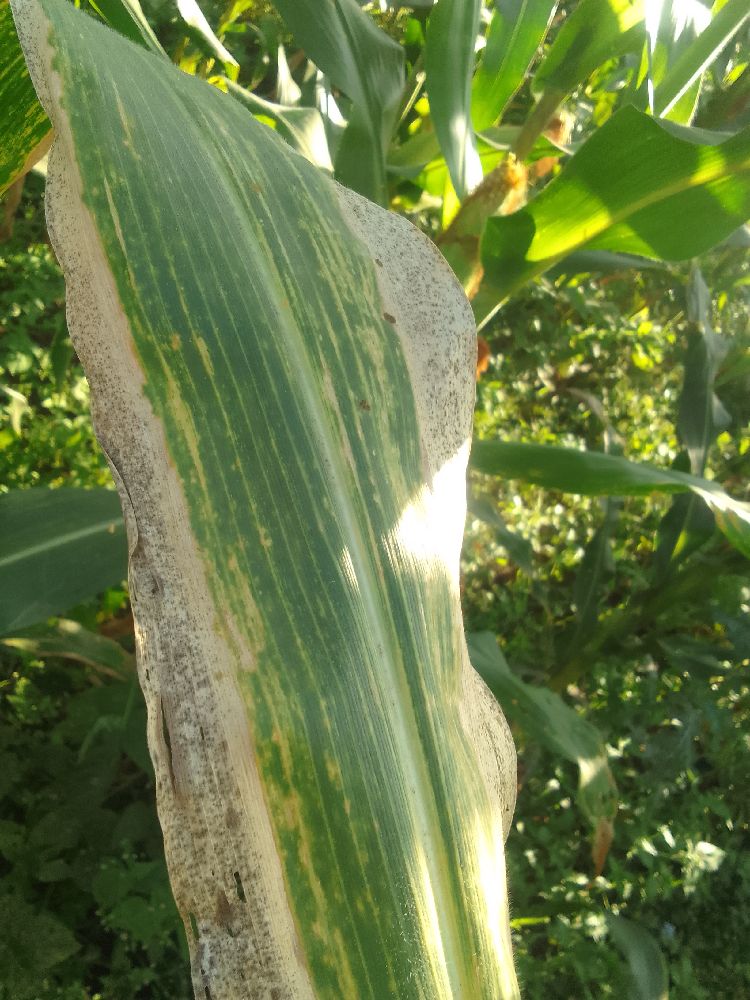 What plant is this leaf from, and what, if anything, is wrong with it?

maize, maize lethal necrosis
